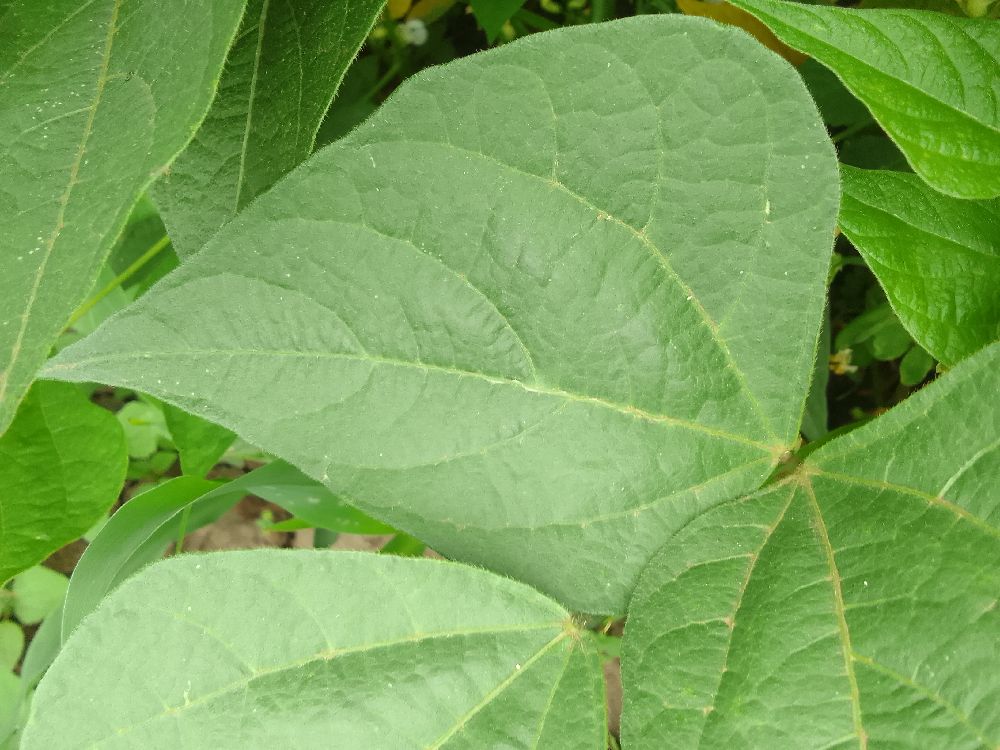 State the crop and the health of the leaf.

common bean, healthy
